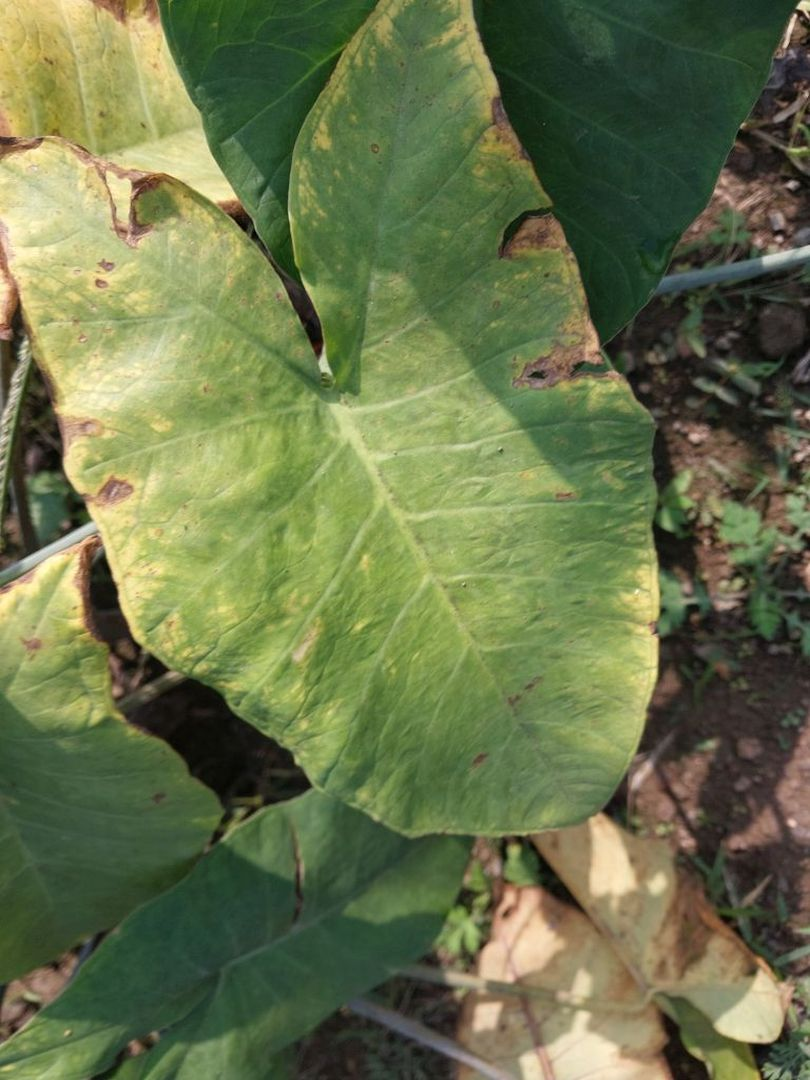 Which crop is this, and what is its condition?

taro, leaf blight
